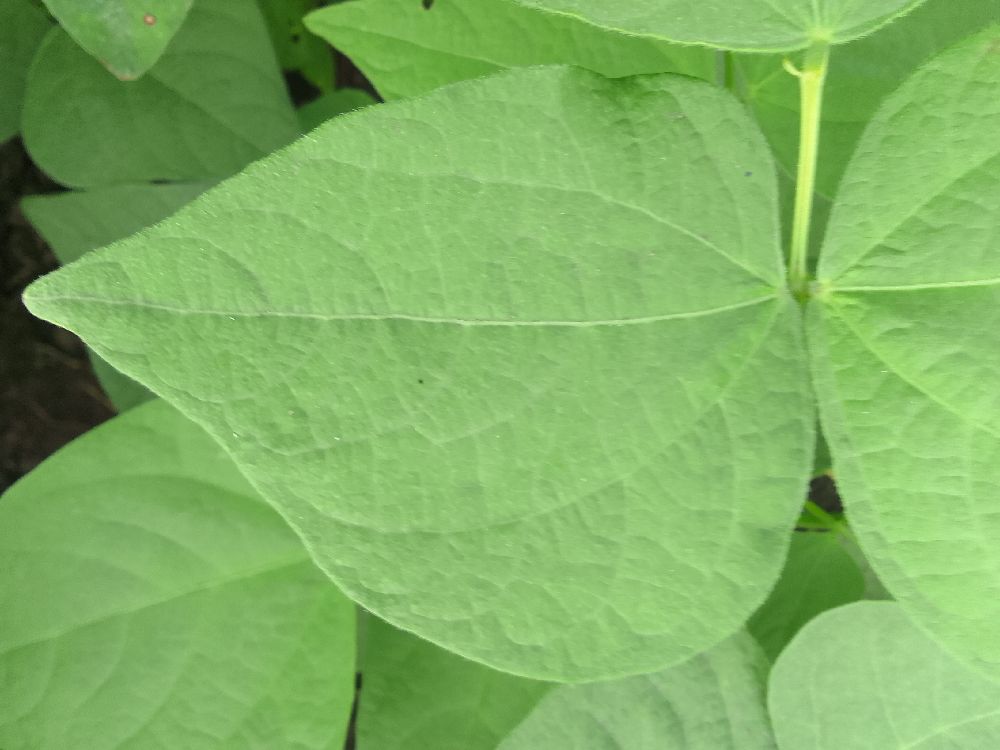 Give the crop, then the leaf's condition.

common bean, healthy
